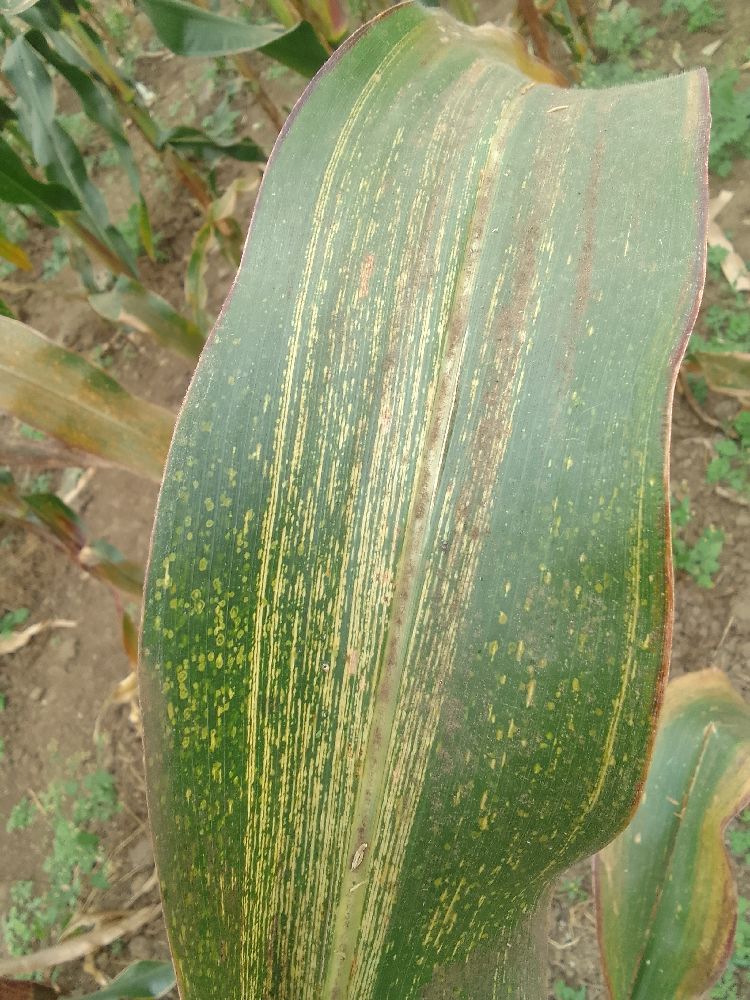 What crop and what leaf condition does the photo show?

maize, maize streak virus
